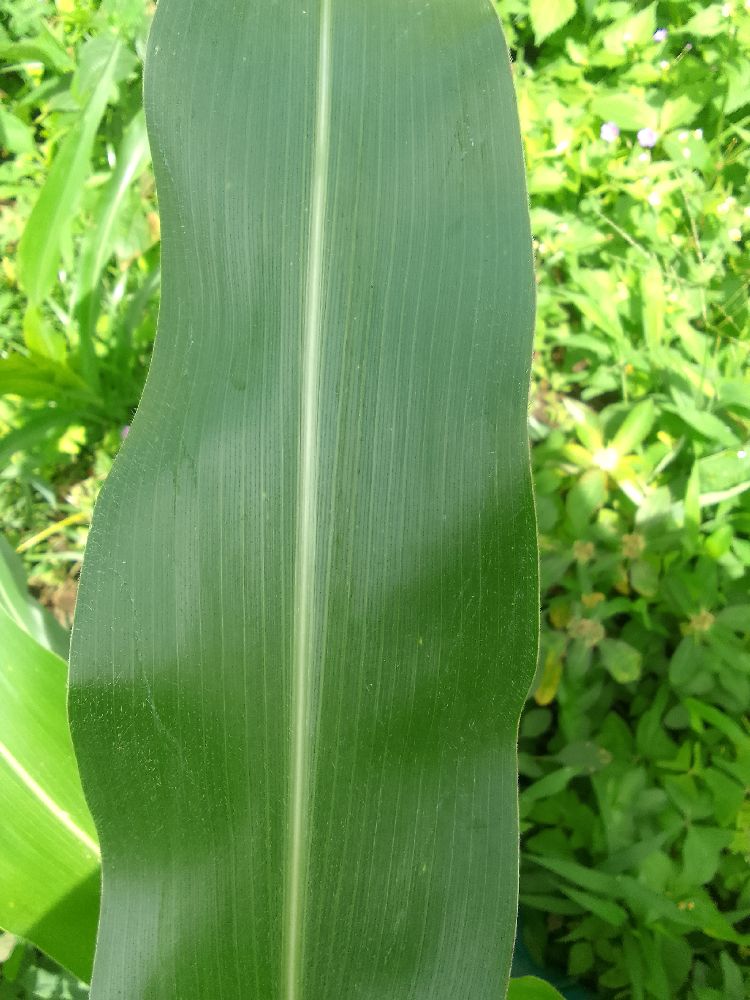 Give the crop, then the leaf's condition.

maize, healthy
